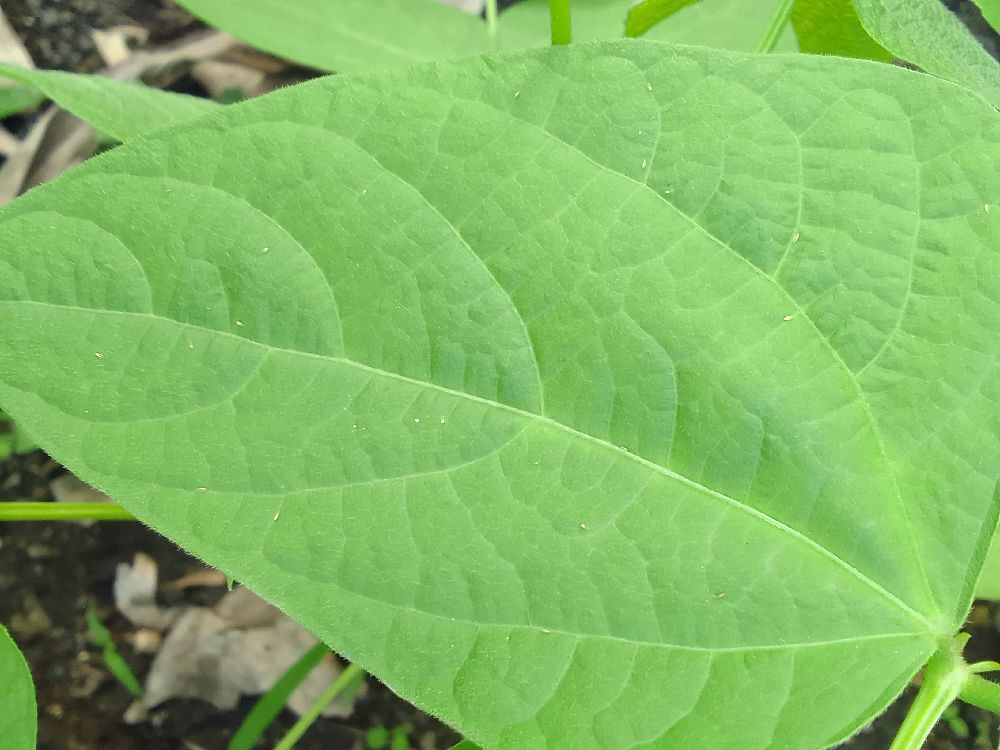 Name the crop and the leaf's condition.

common bean, healthy
